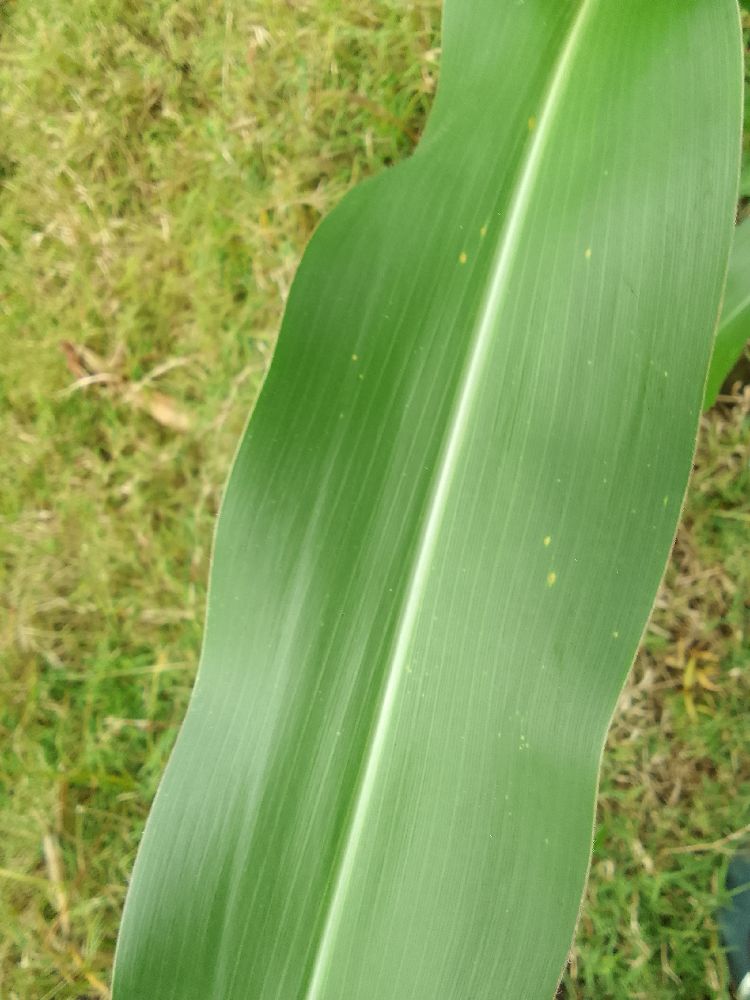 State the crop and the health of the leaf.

maize, healthy
